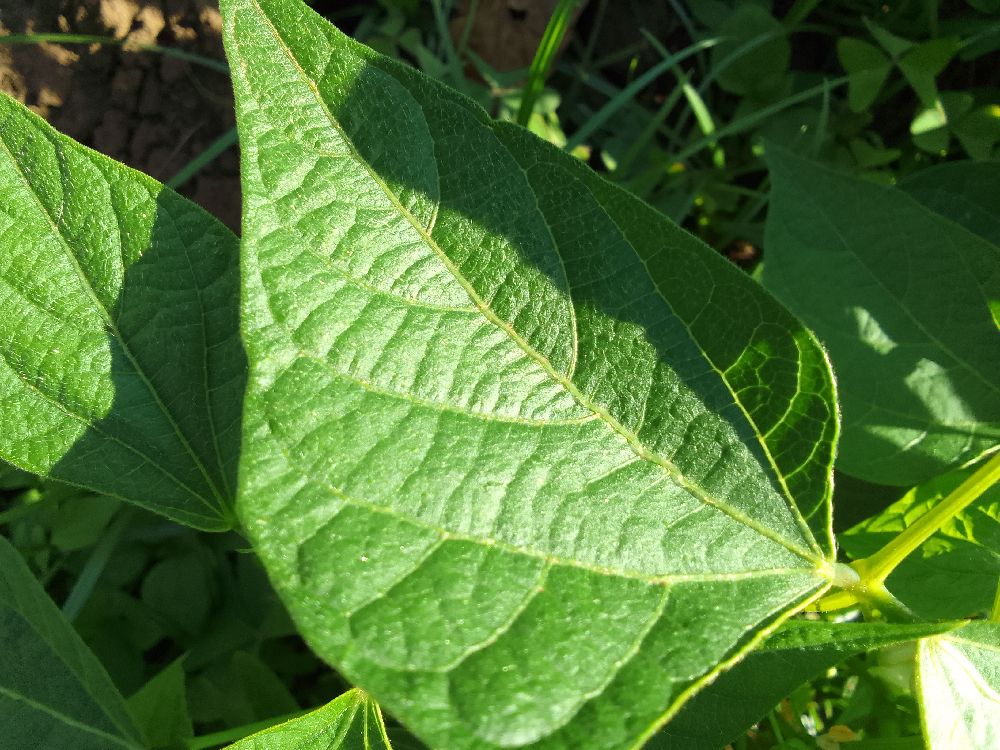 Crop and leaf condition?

common bean, healthy
